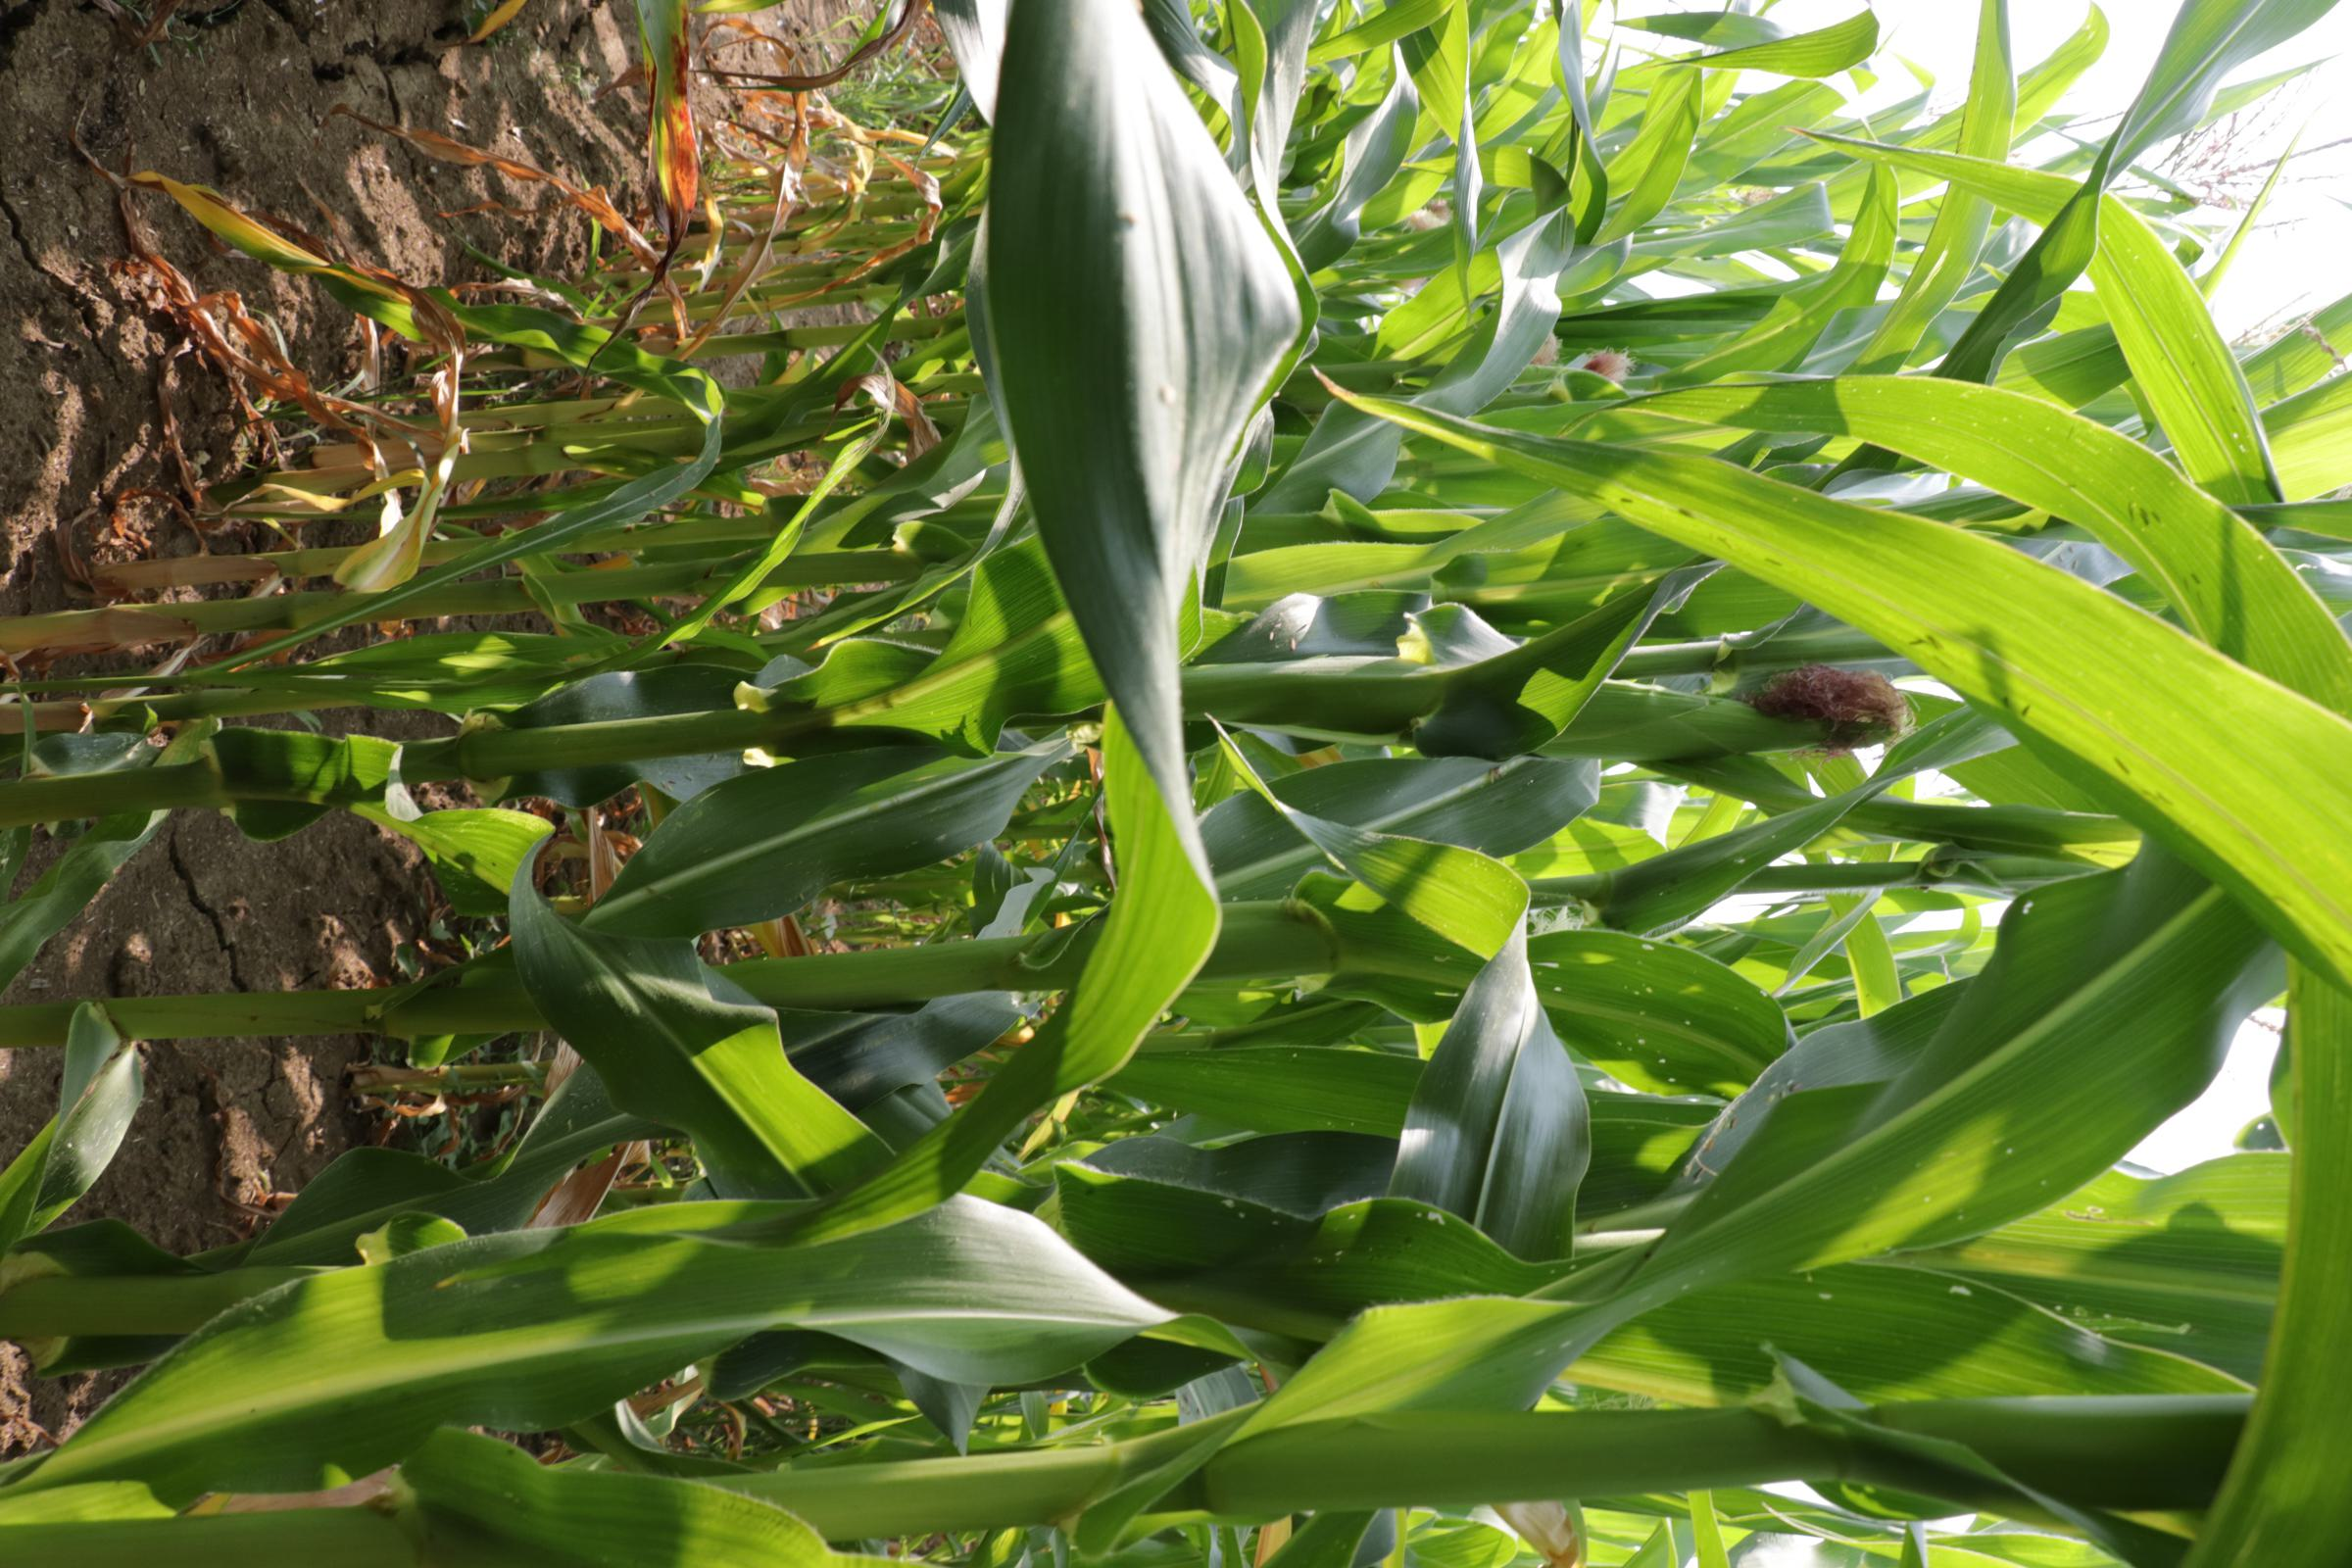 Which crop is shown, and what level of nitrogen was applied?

maize, reduced nitrogen fertilisation
